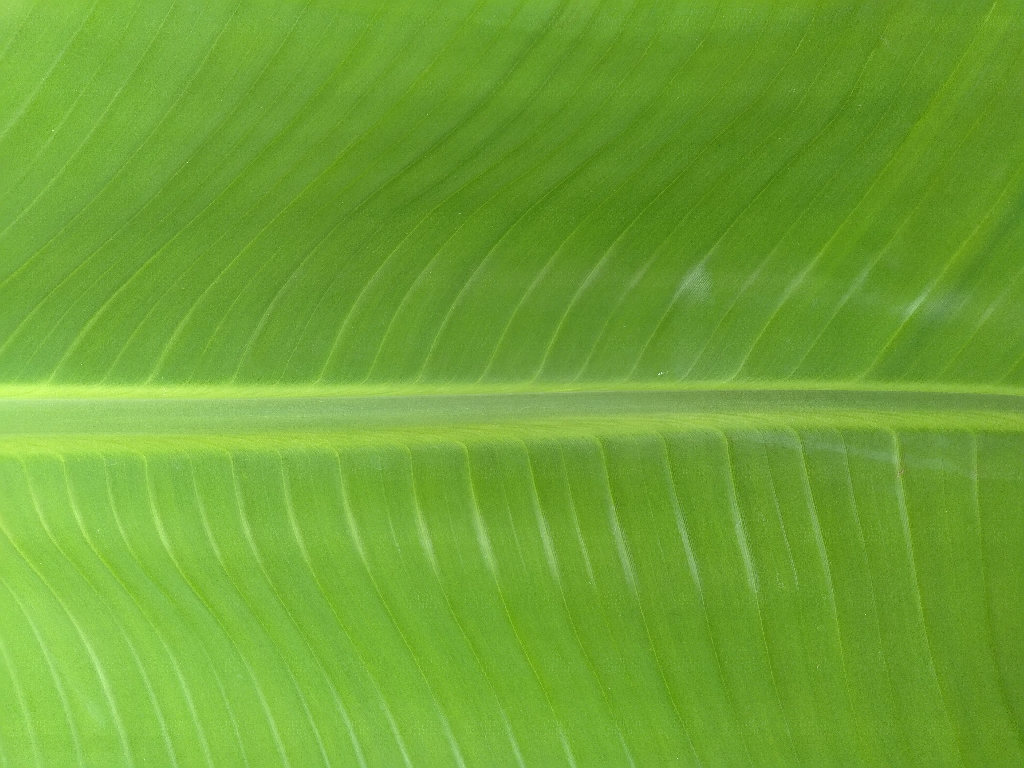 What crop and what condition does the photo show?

banana, healthy
